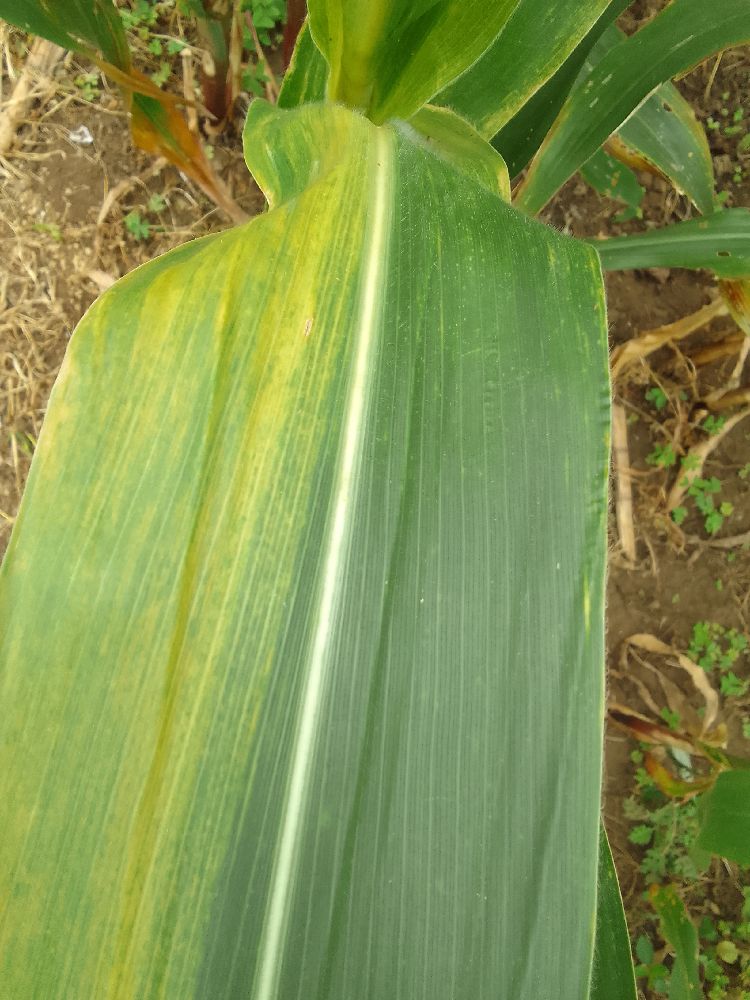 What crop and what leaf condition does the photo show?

maize, maize lethal necrosis
